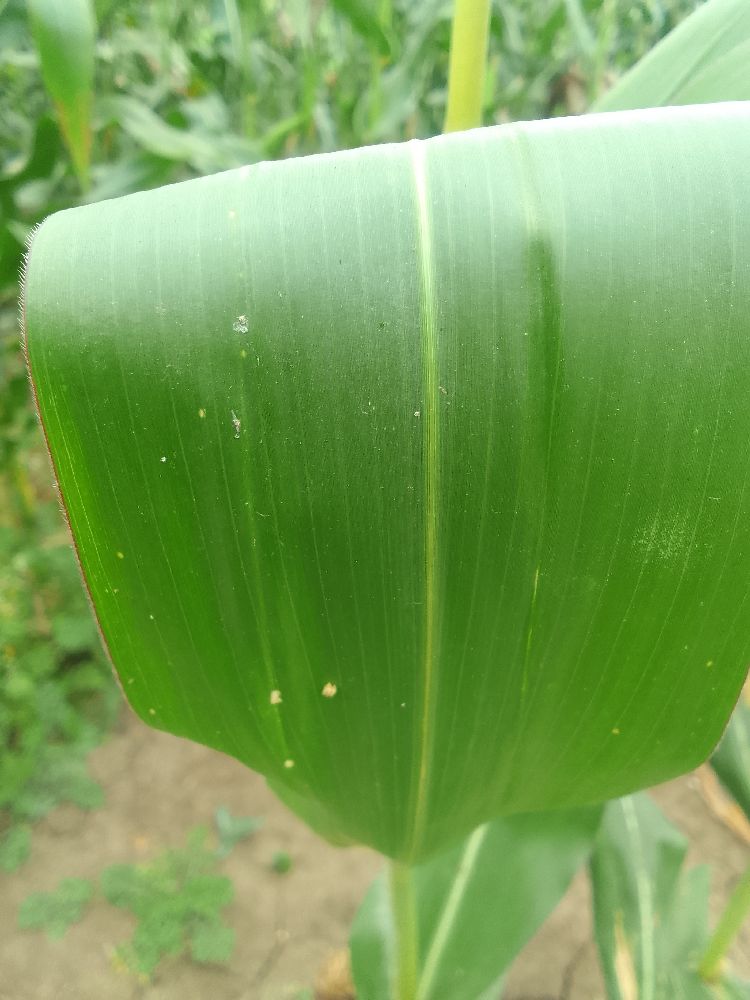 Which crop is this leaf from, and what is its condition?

maize, healthy
